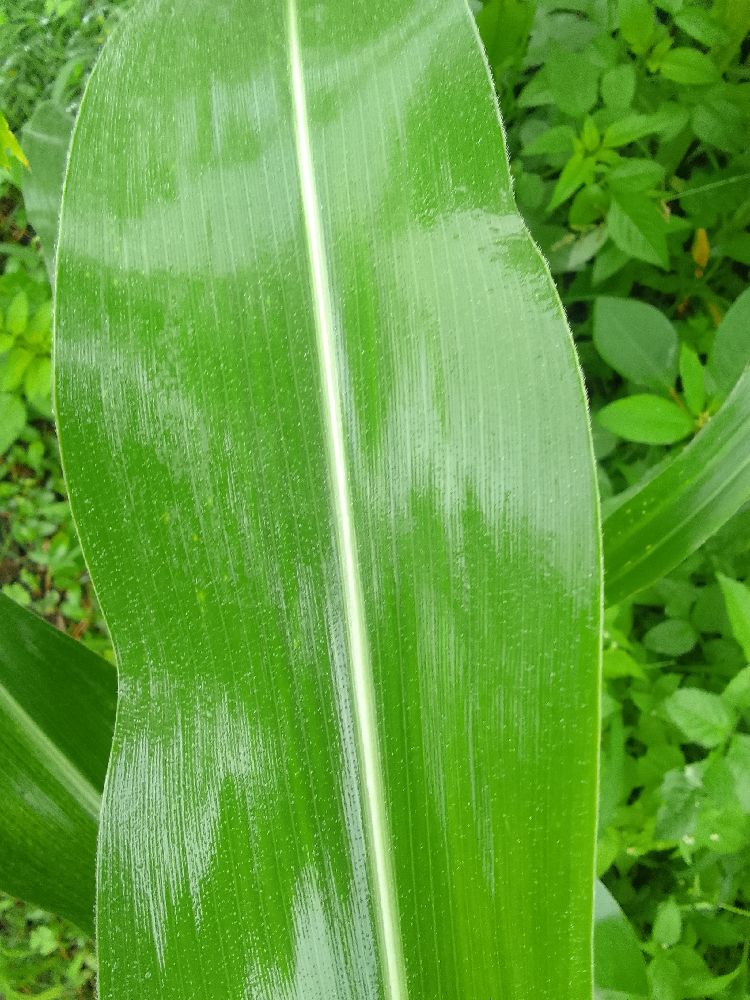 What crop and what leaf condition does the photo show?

maize, healthy
